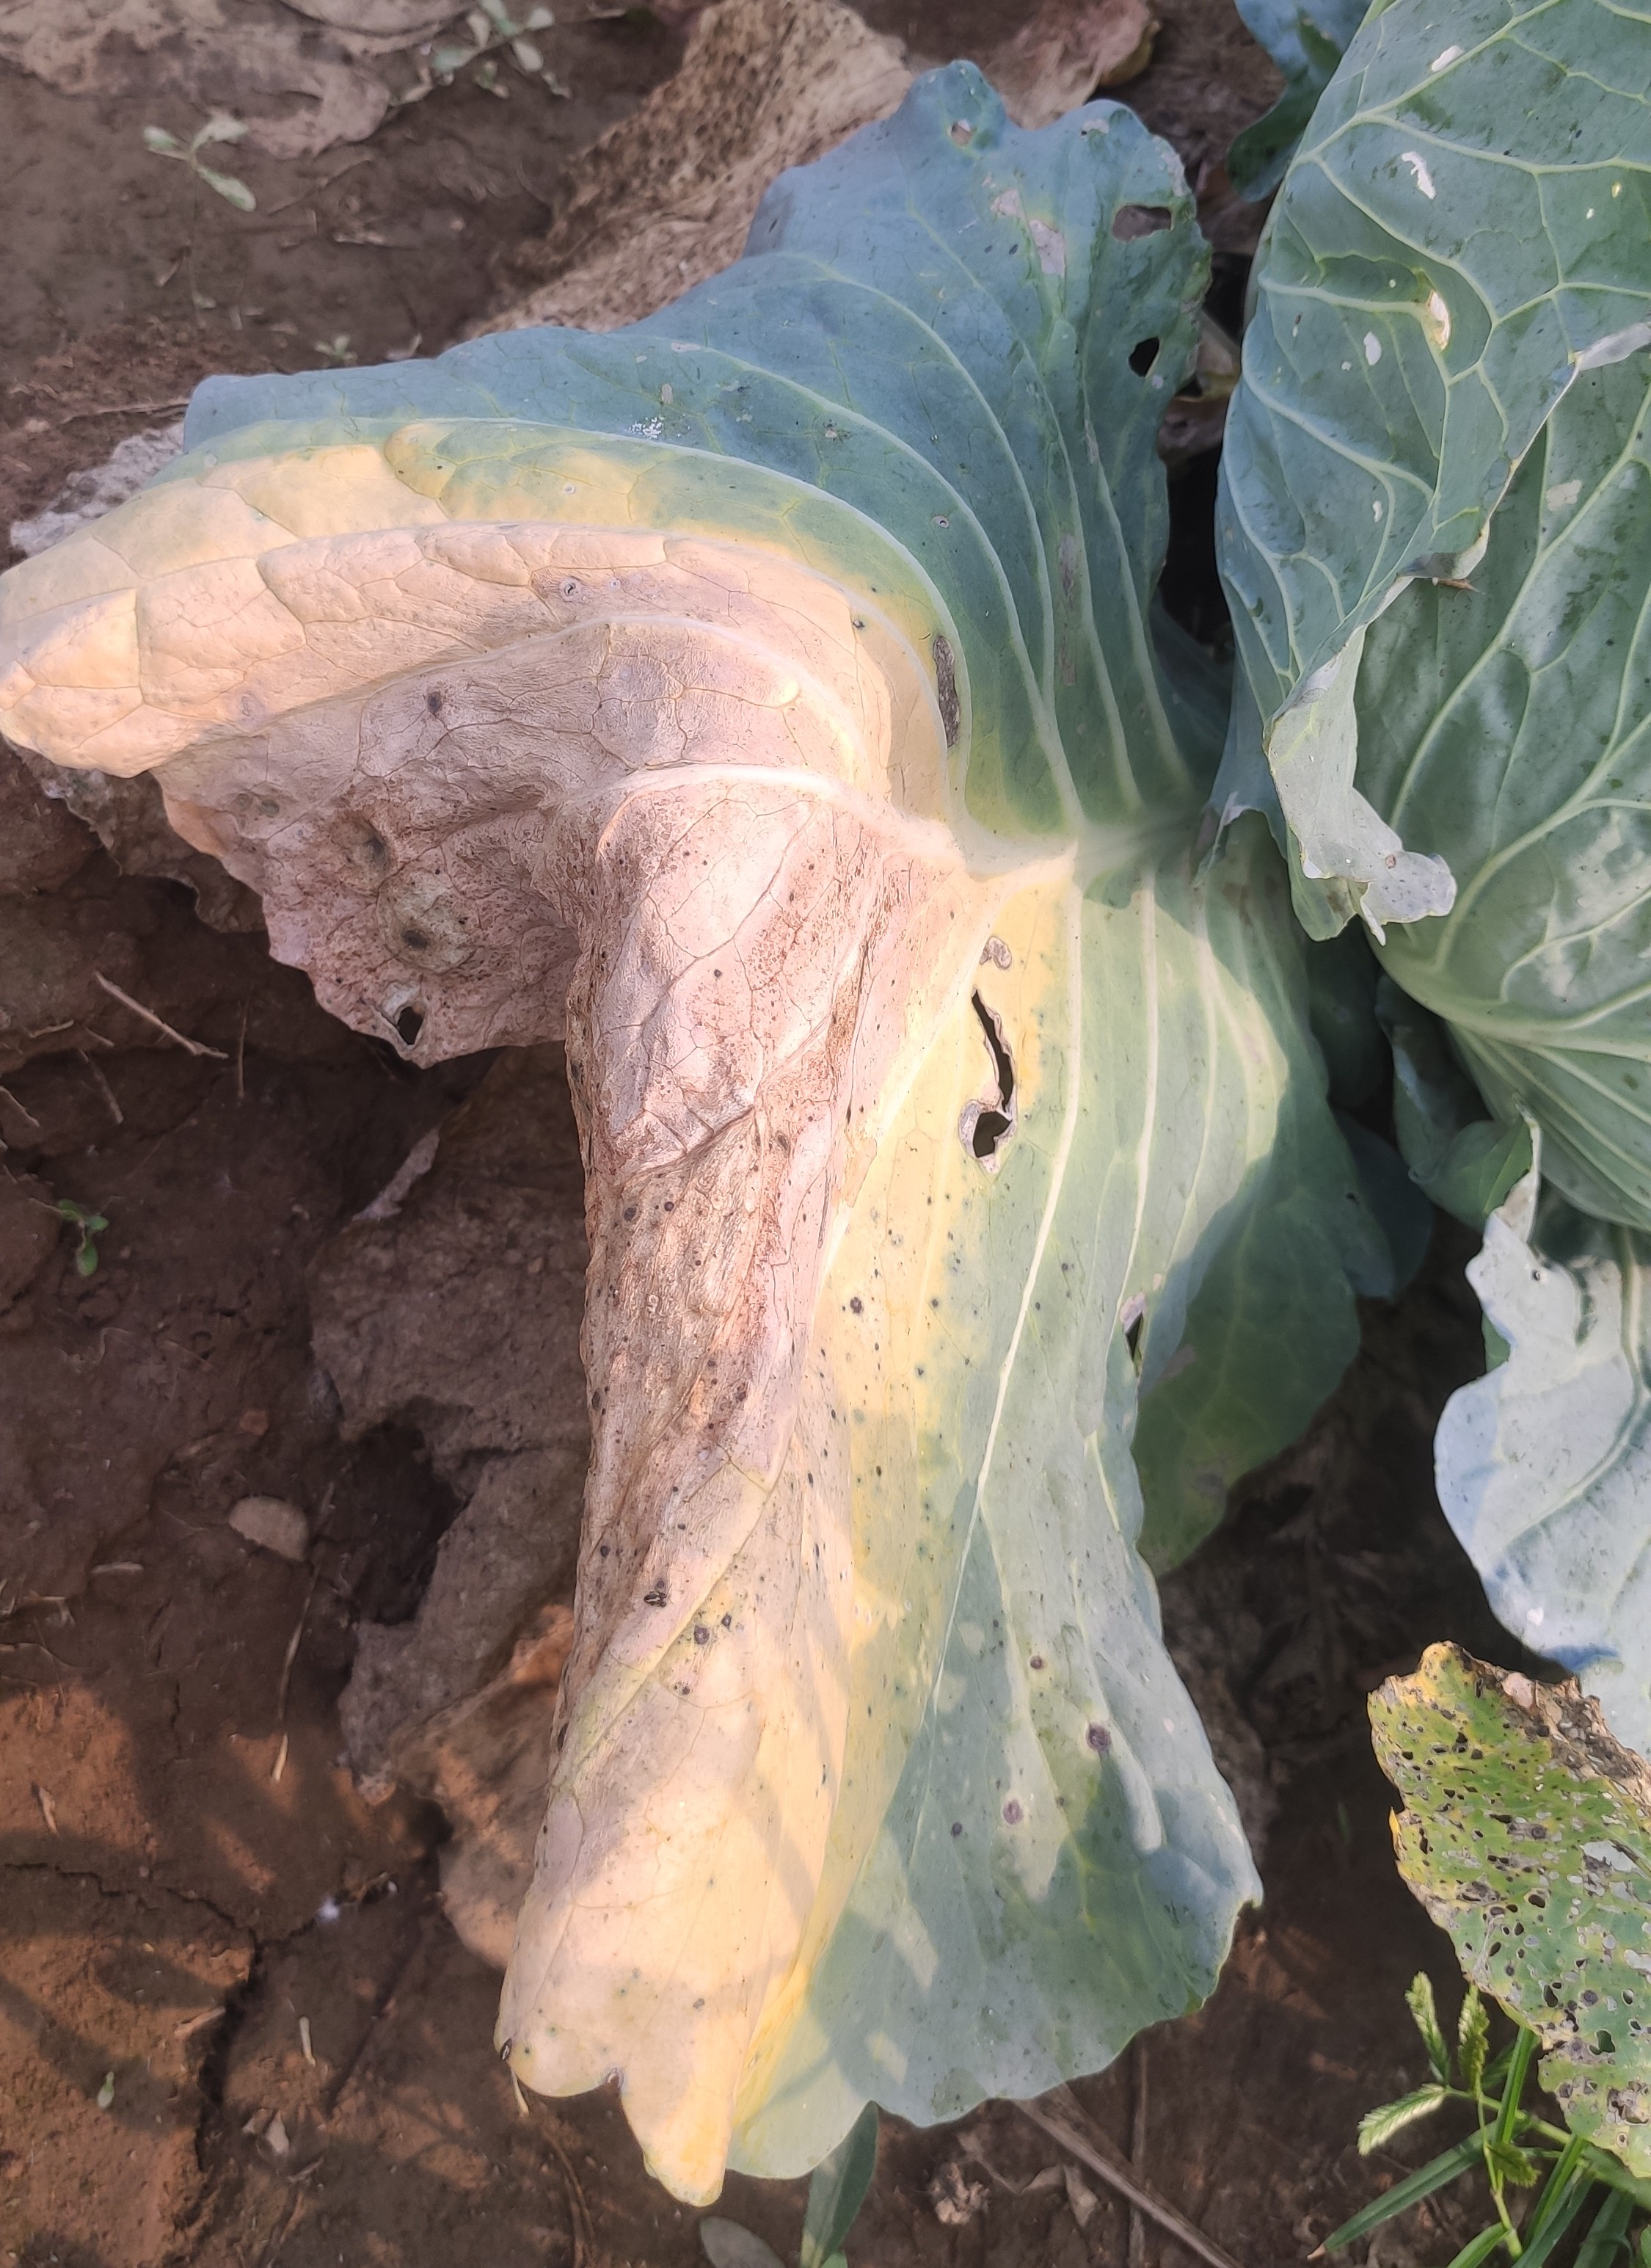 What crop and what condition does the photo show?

cabbage, alternaria
